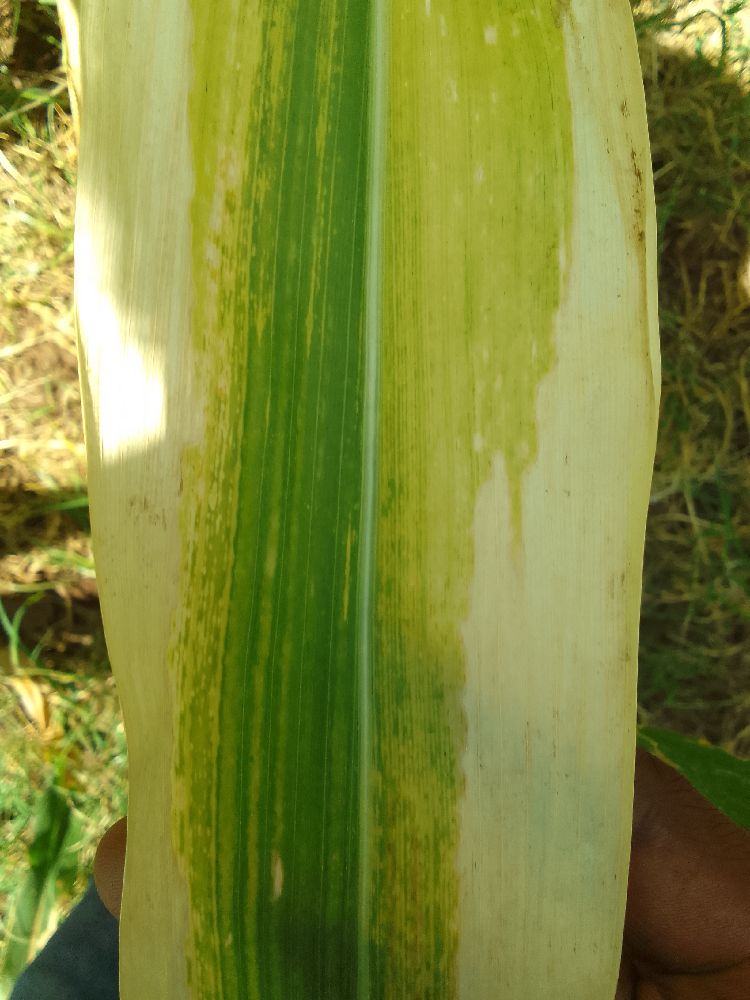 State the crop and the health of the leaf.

maize, maize lethal necrosis
